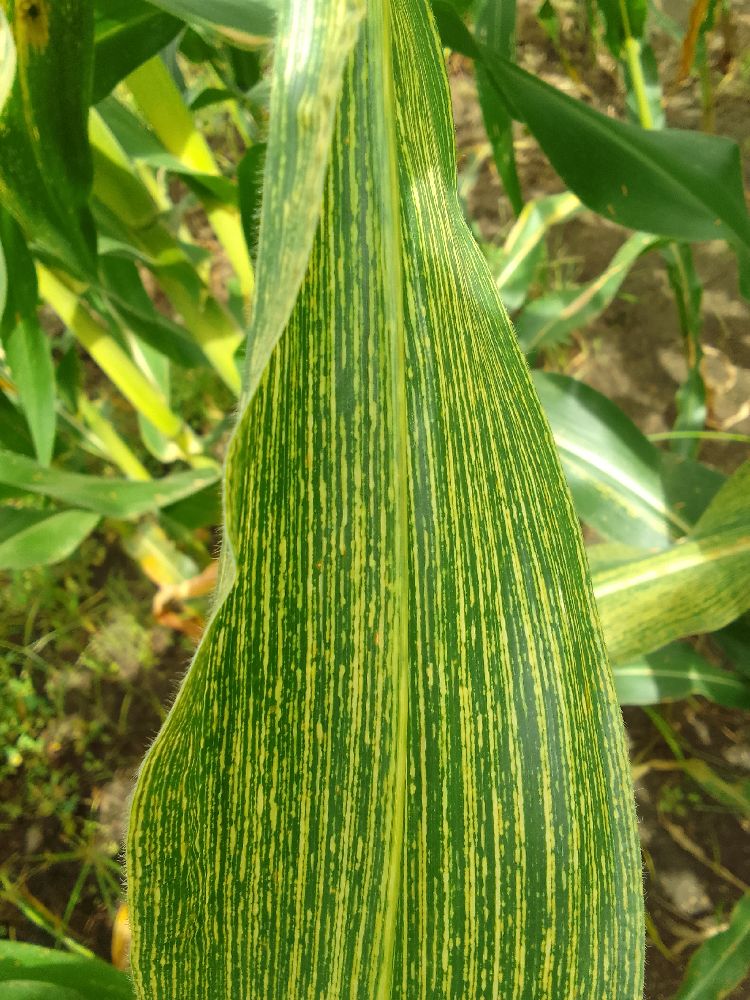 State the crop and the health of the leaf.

maize, maize streak virus
